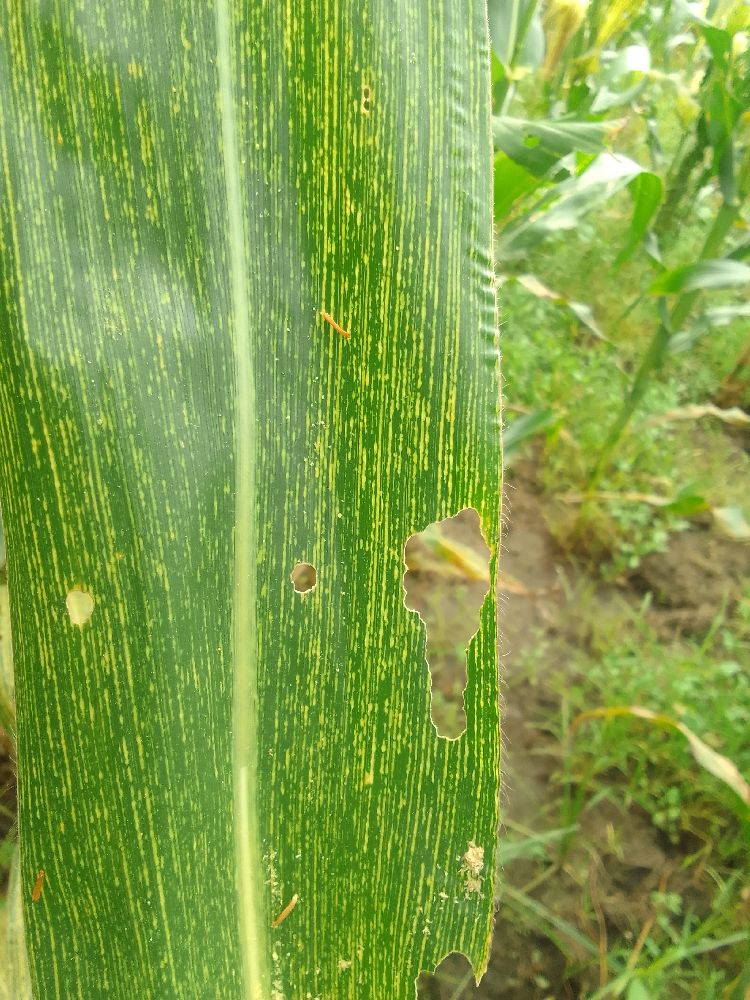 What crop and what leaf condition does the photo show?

maize, maize streak virus
